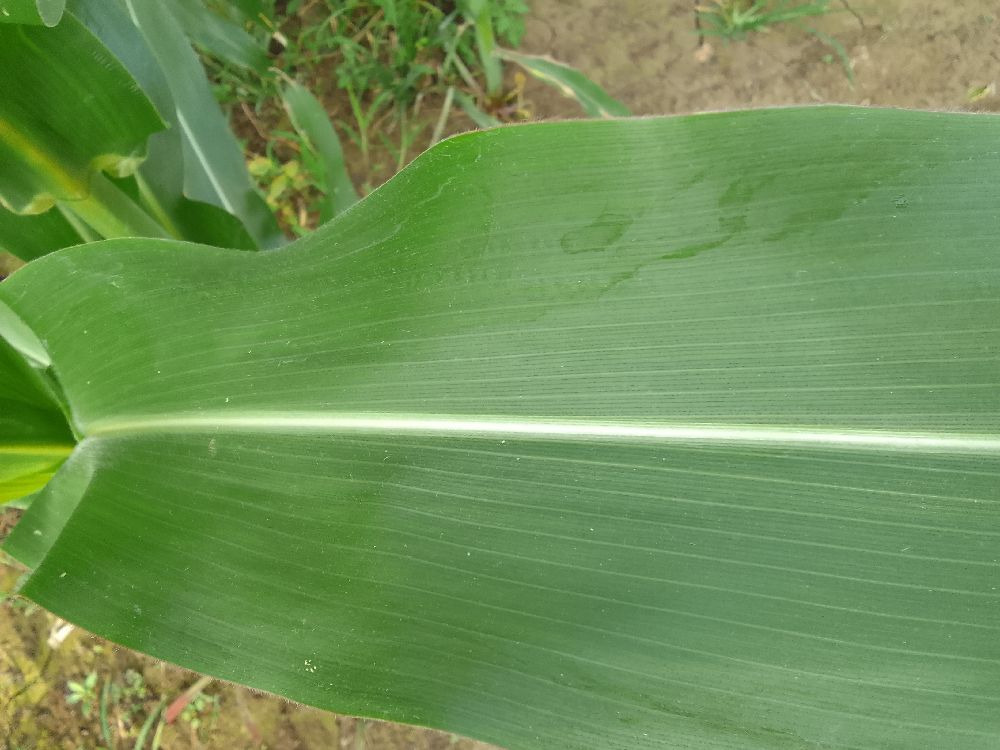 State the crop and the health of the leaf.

maize, healthy
